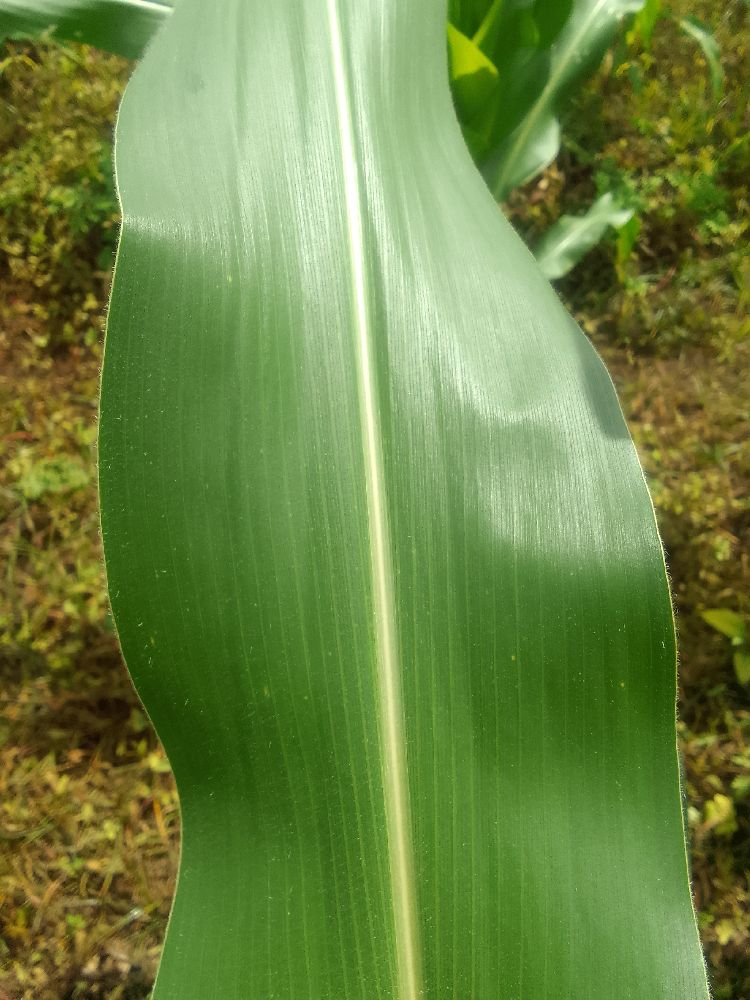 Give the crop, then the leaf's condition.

maize, healthy
